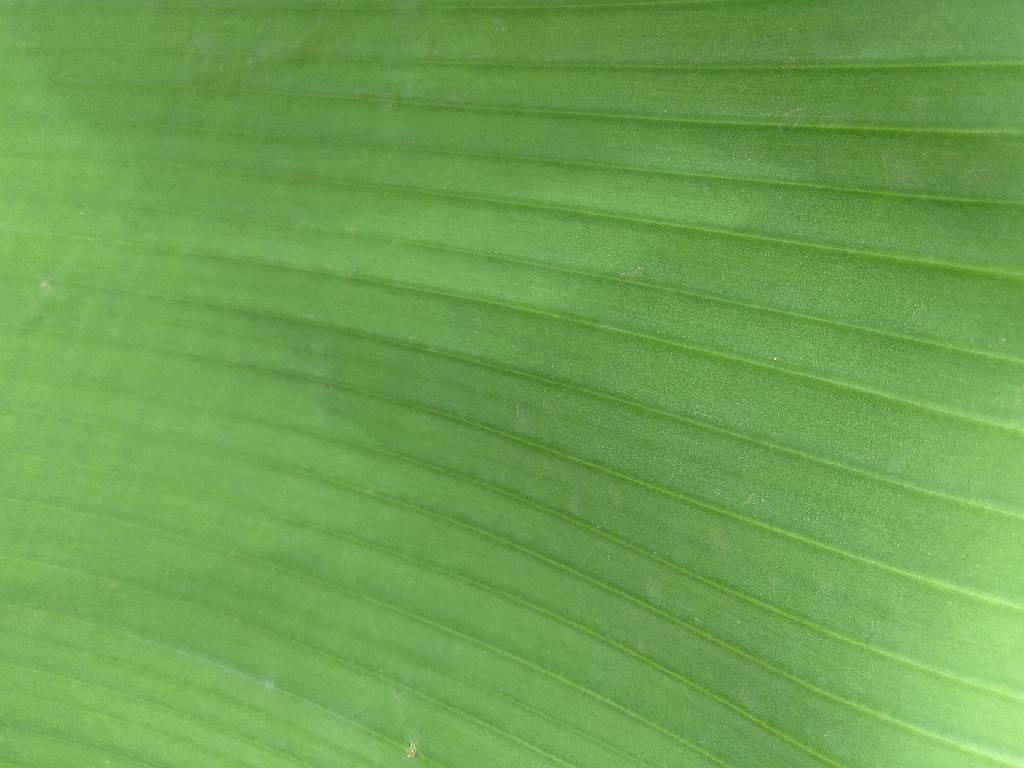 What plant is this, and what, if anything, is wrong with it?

banana, healthy
